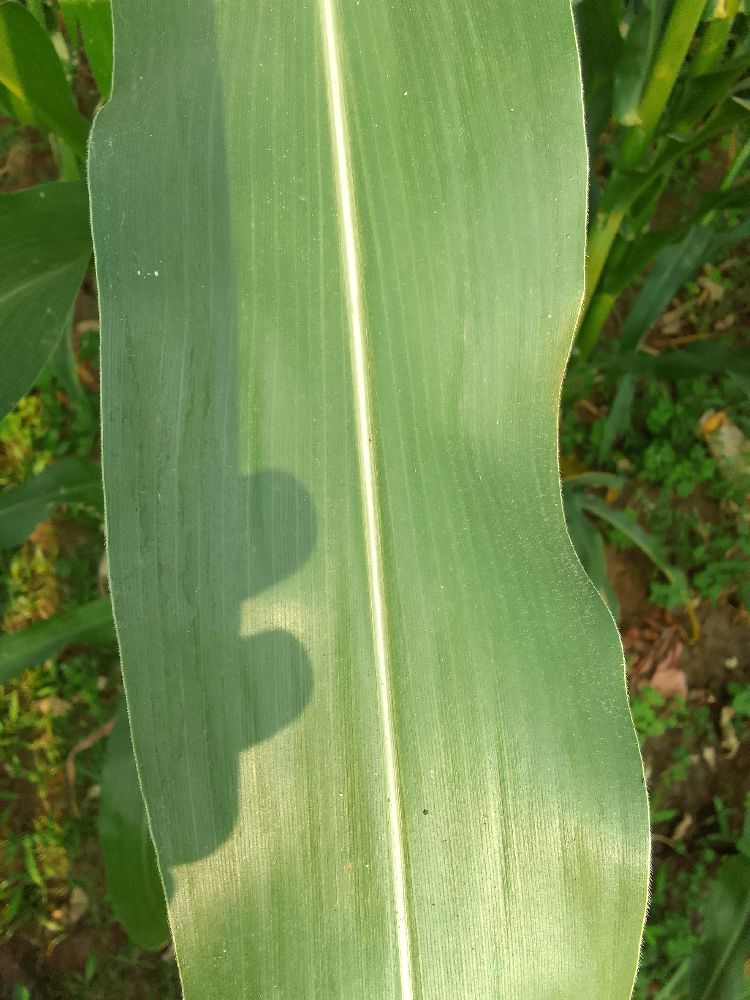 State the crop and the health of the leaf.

maize, healthy
